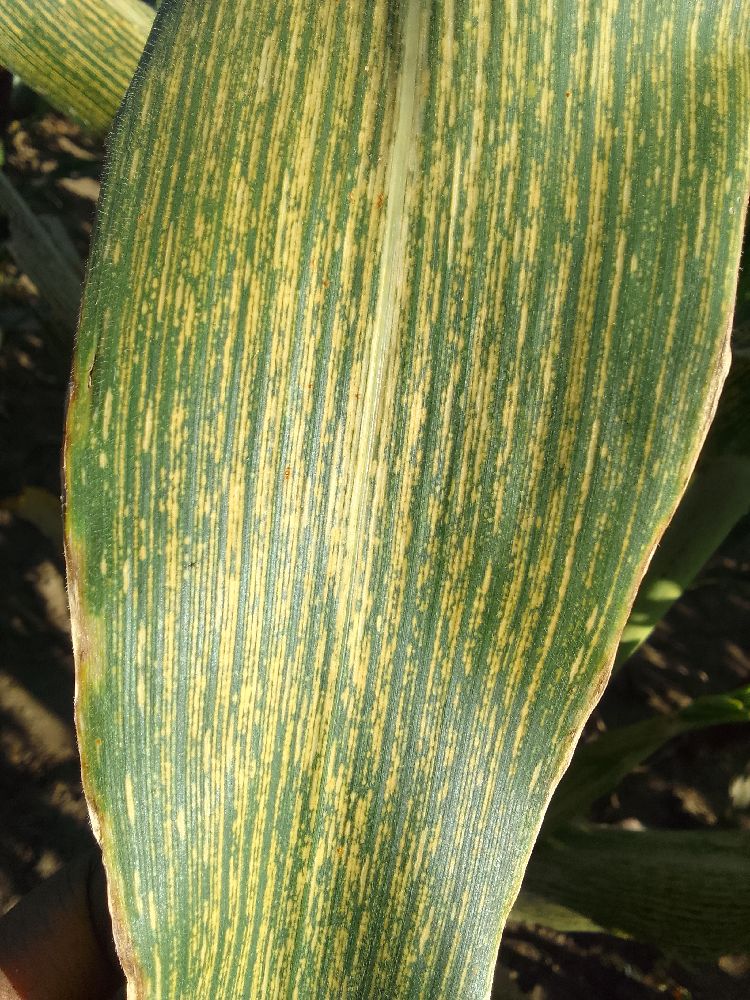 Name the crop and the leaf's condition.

maize, maize streak virus
